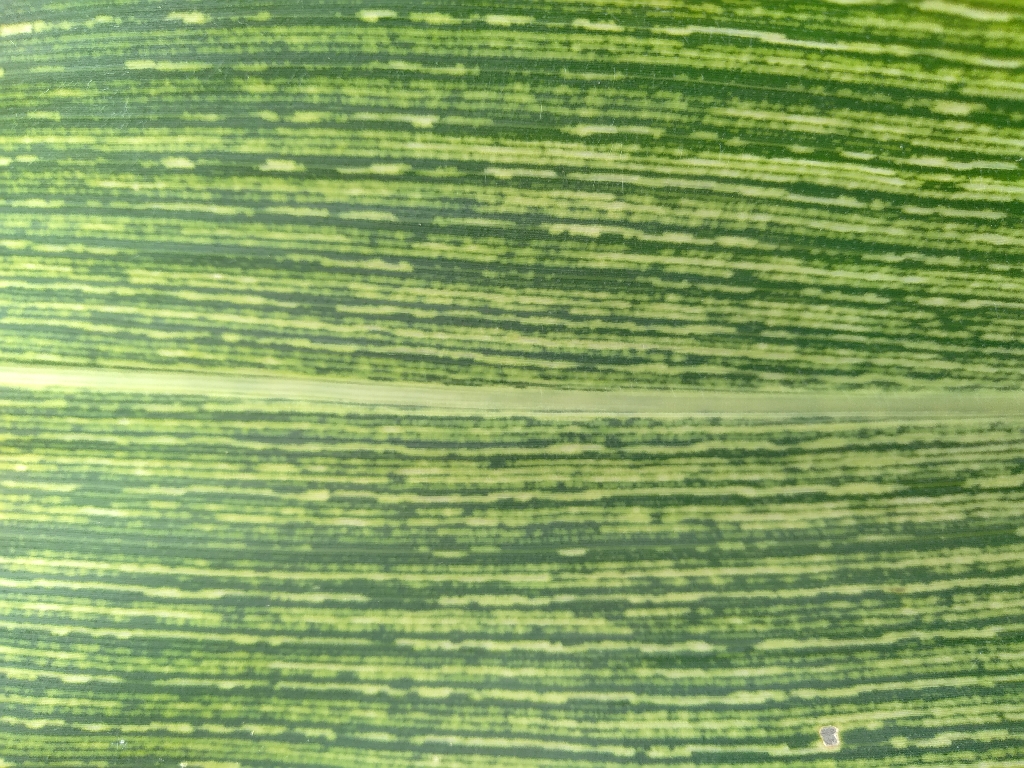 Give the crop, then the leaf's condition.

maize, maize streak virus
